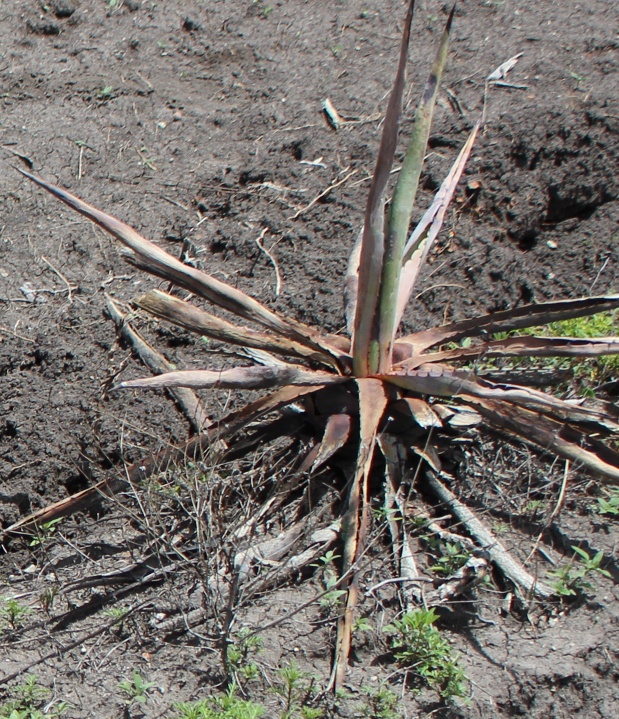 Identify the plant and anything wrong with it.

agave, sick
